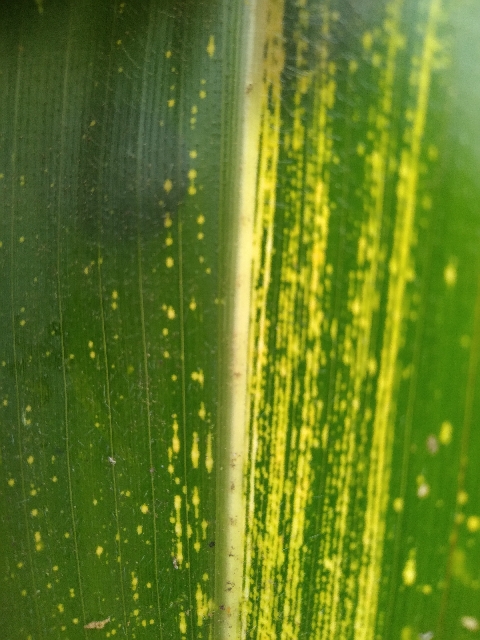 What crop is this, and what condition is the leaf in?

maize, maize streak virus
